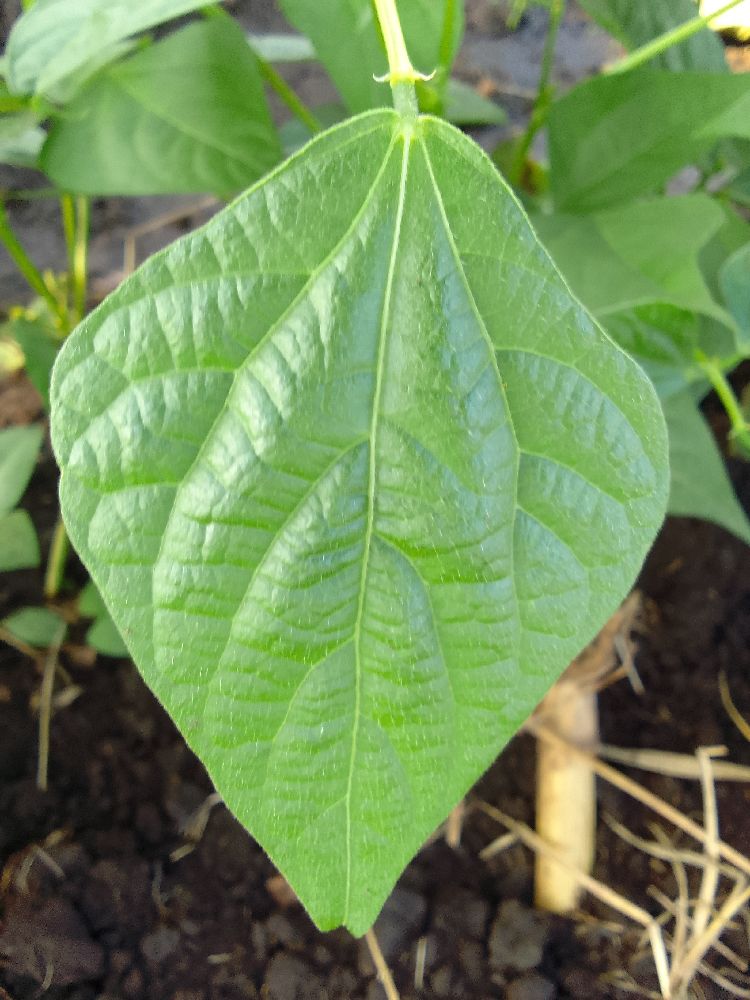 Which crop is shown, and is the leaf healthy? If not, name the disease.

common bean, healthy
